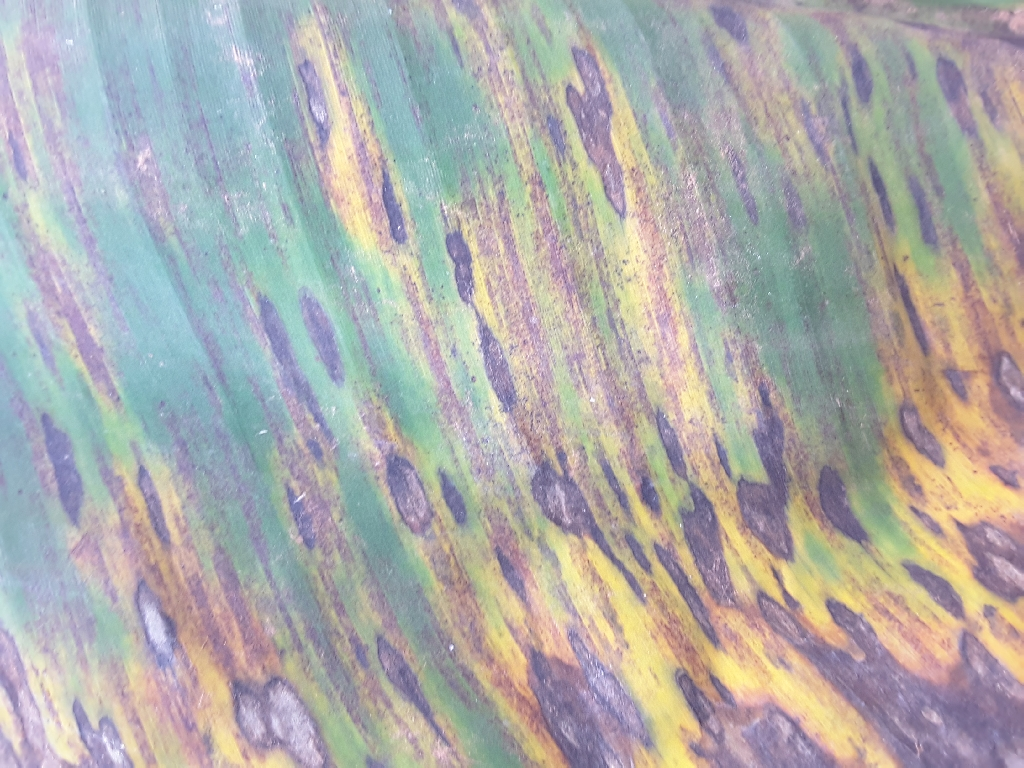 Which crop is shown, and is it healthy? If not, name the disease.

banana, black sigatoka
